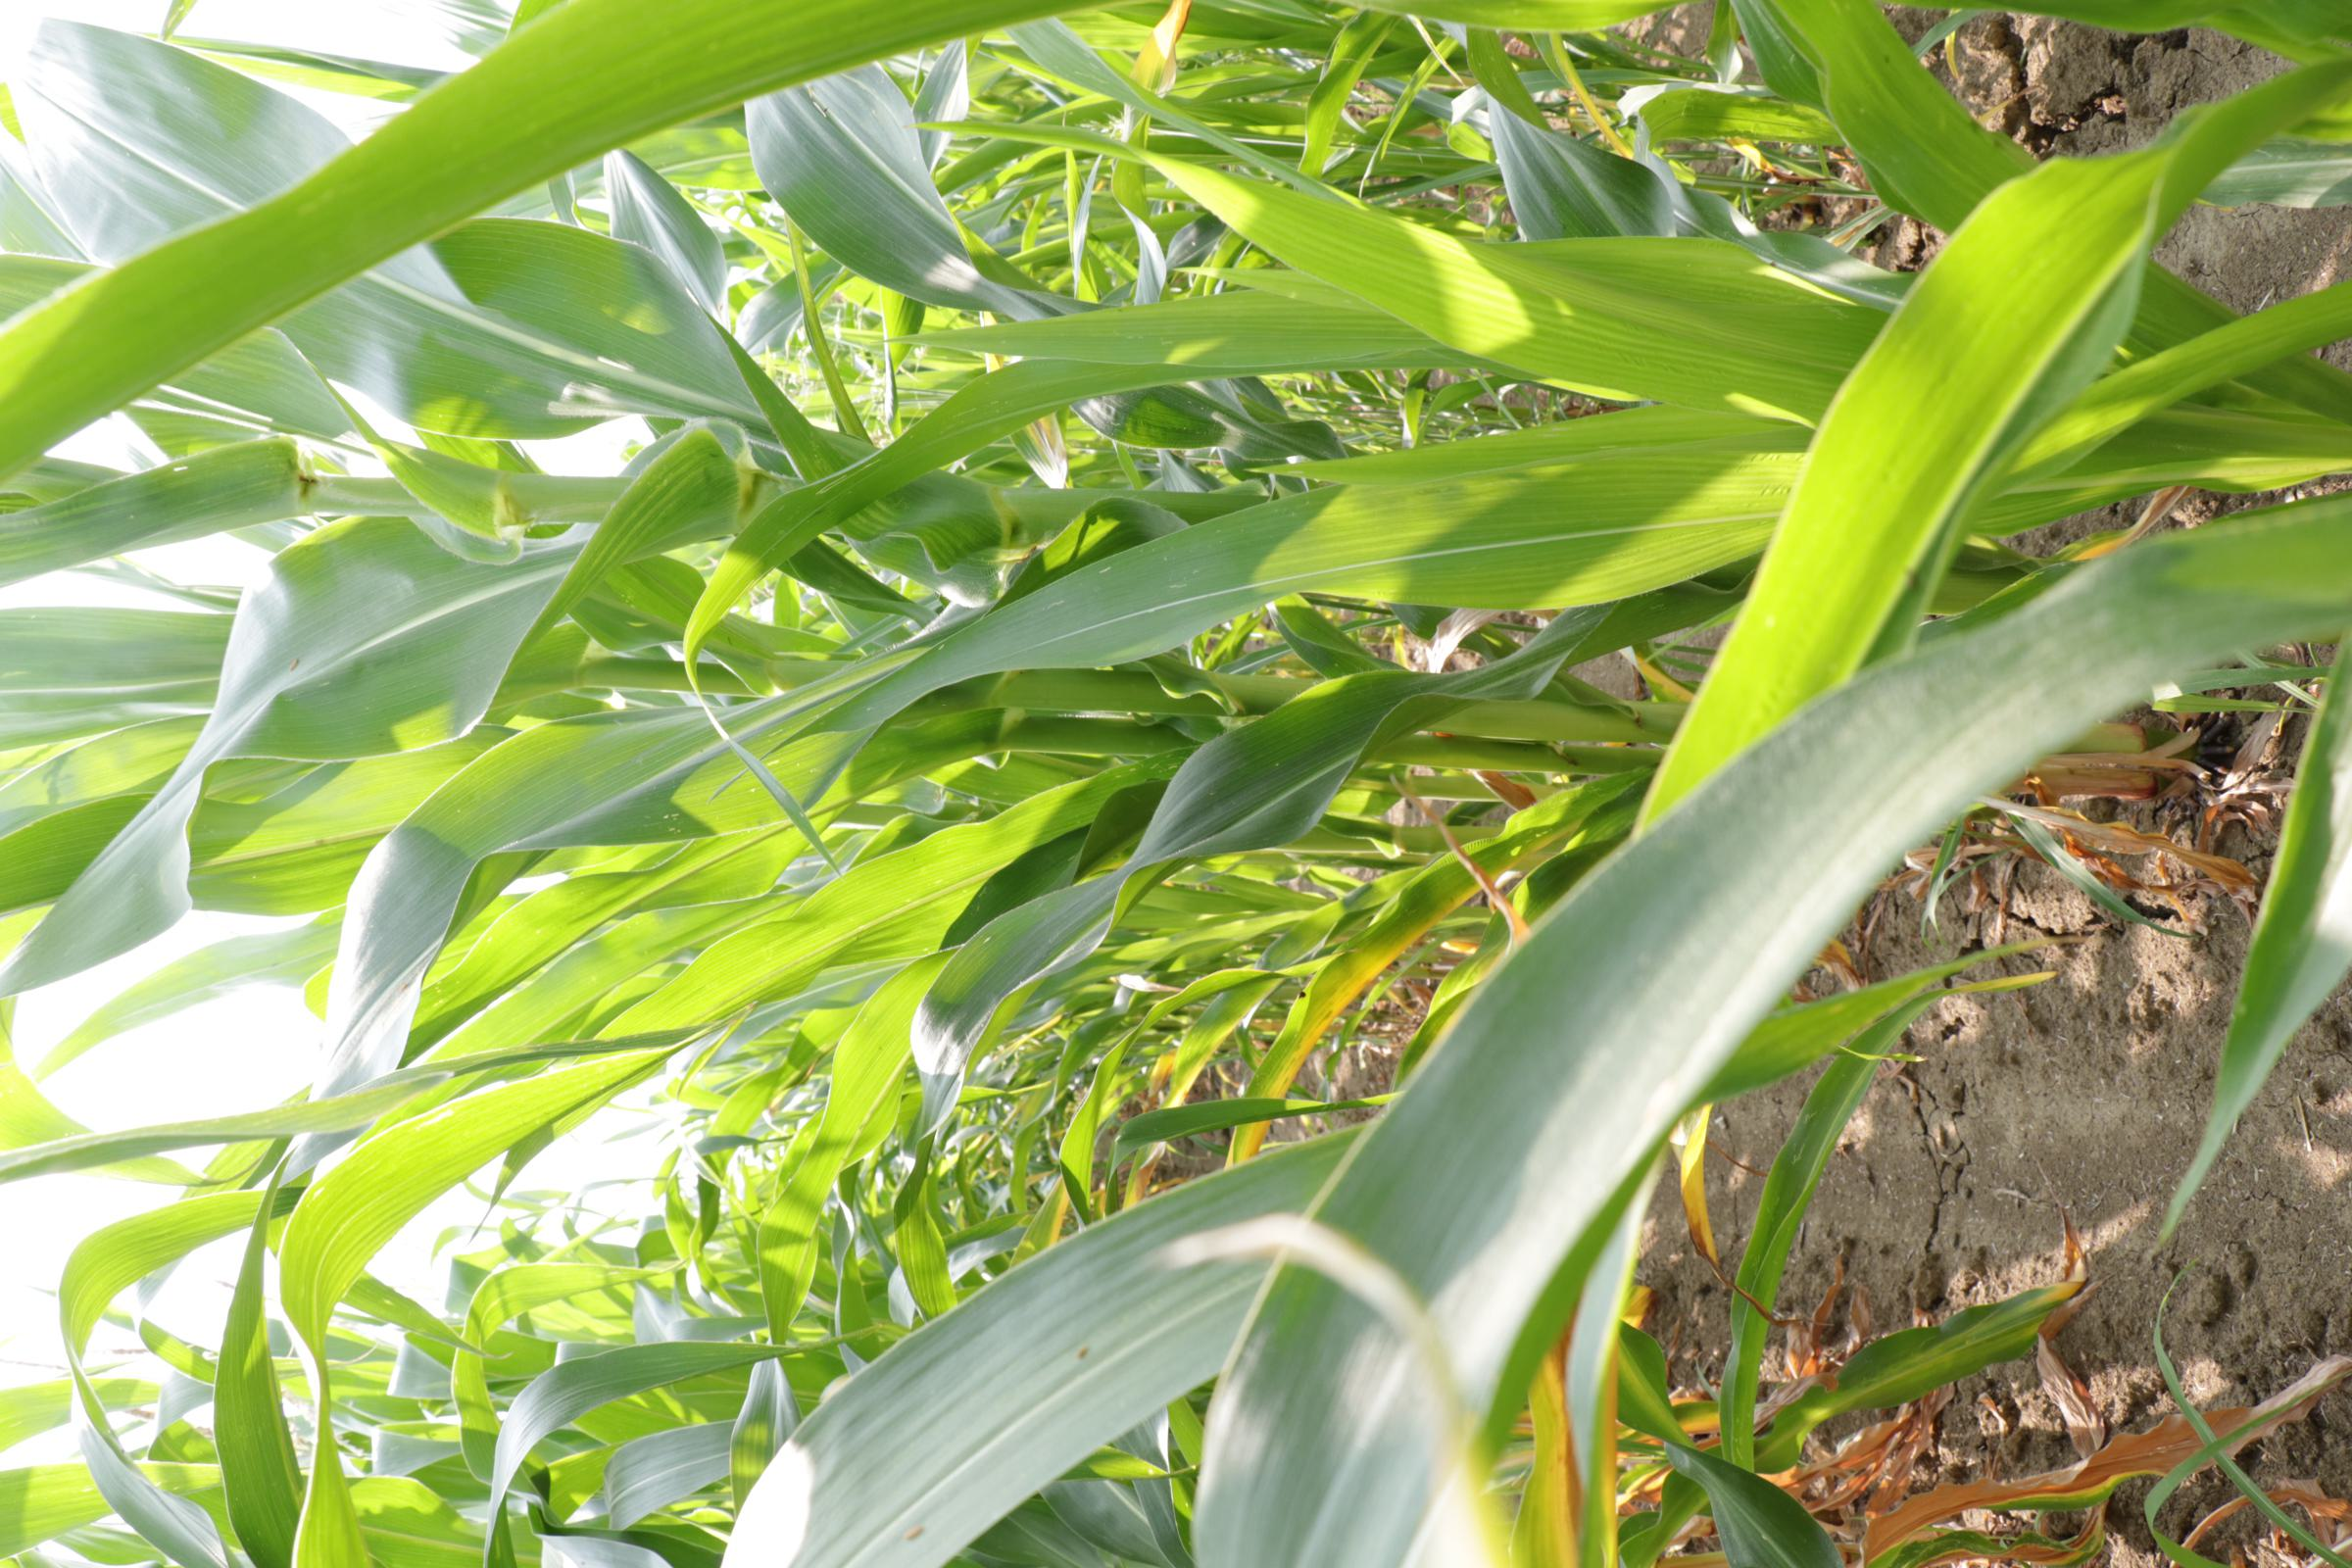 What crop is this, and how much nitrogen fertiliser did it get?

maize, full nitrogen fertilisation
